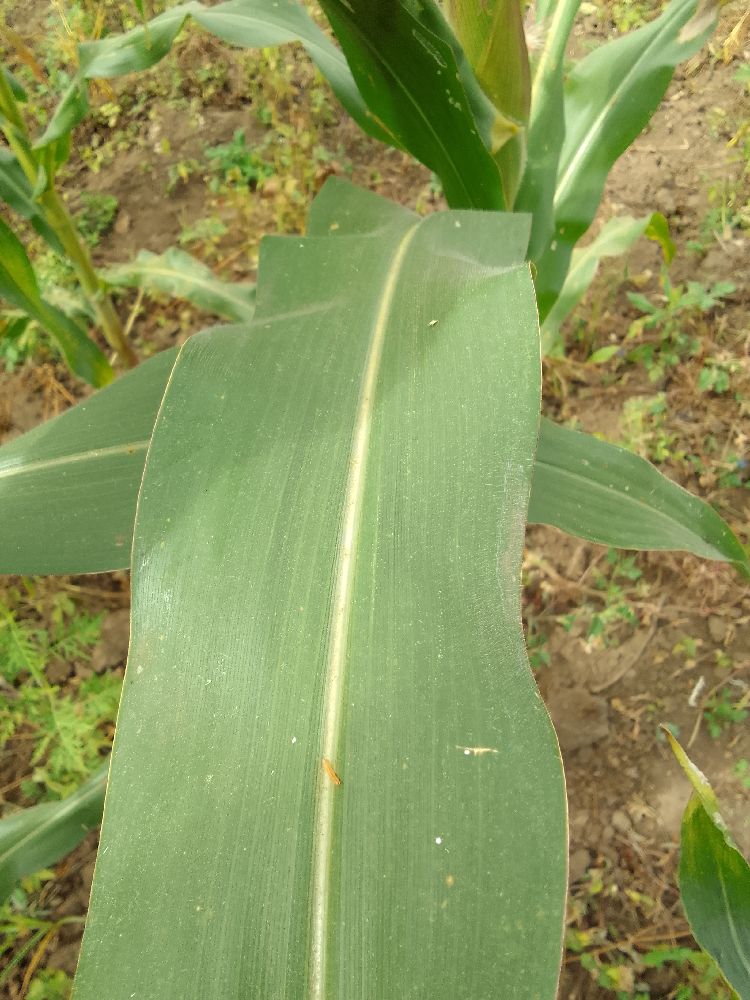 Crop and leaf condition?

maize, healthy
